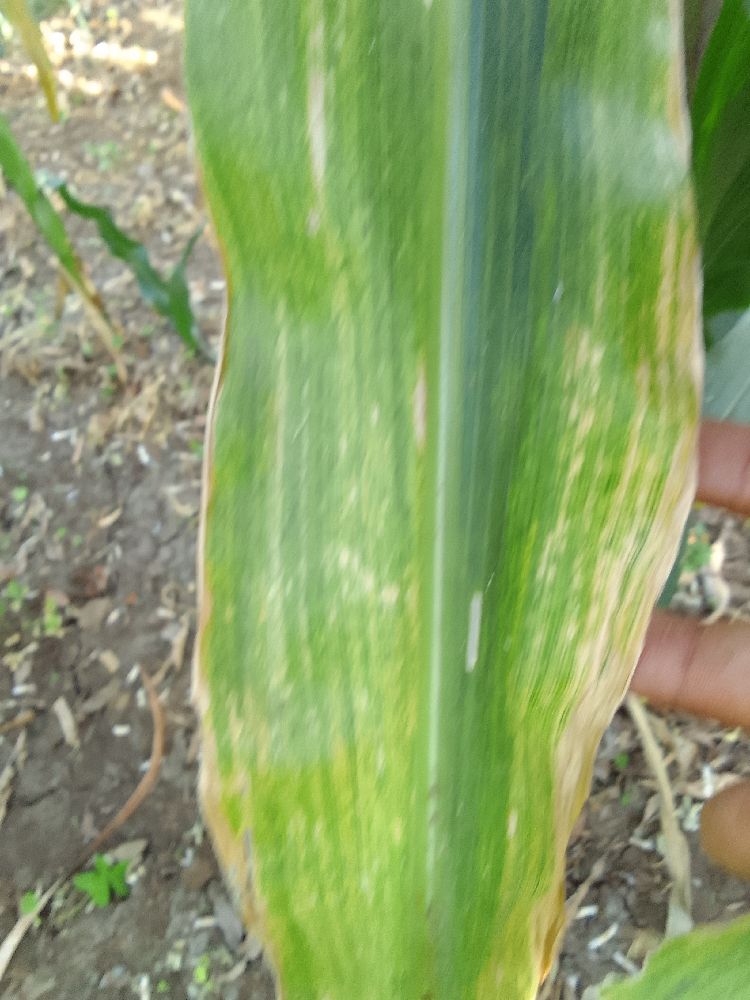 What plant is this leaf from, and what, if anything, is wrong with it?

maize, maize lethal necrosis
